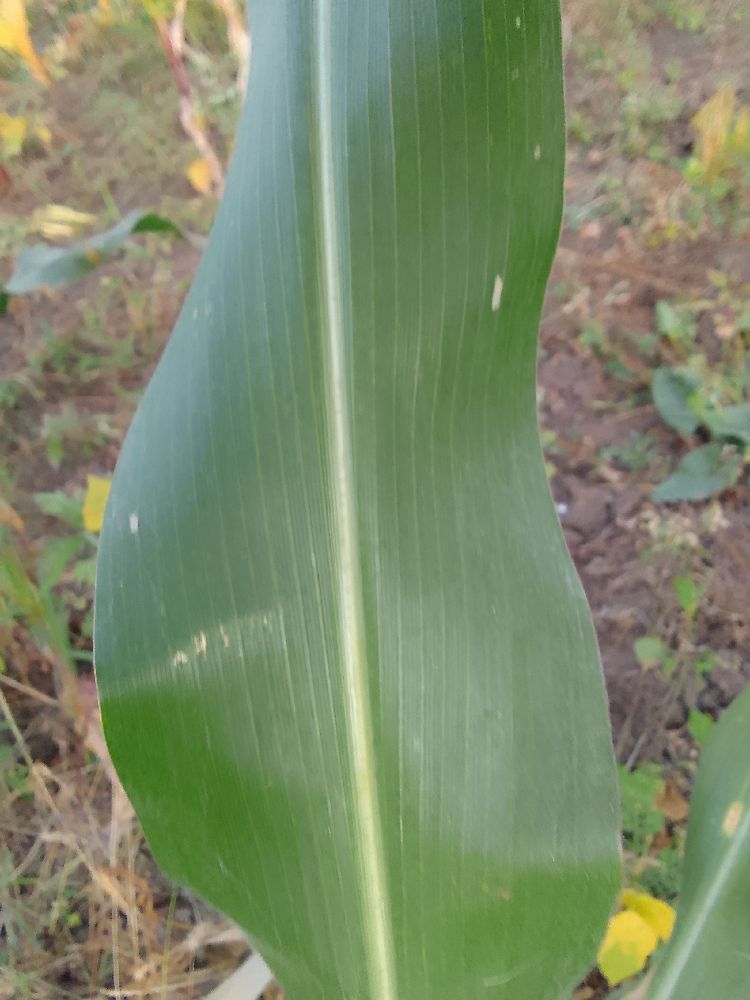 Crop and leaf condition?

maize, healthy
